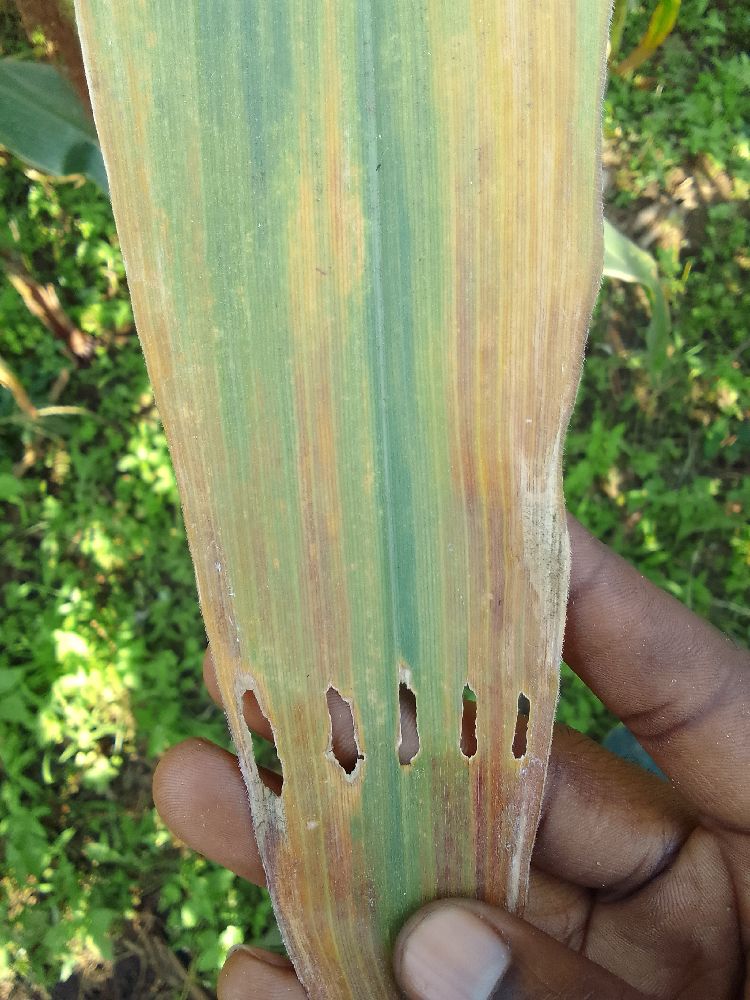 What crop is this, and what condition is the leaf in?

maize, maize lethal necrosis
